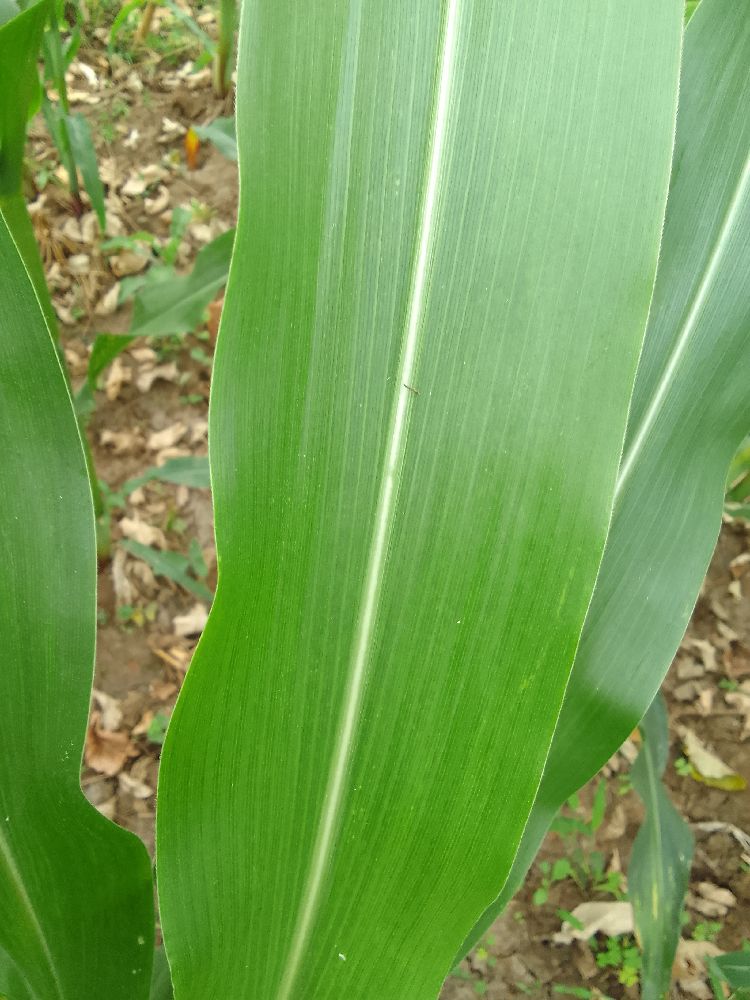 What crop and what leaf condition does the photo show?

maize, healthy
